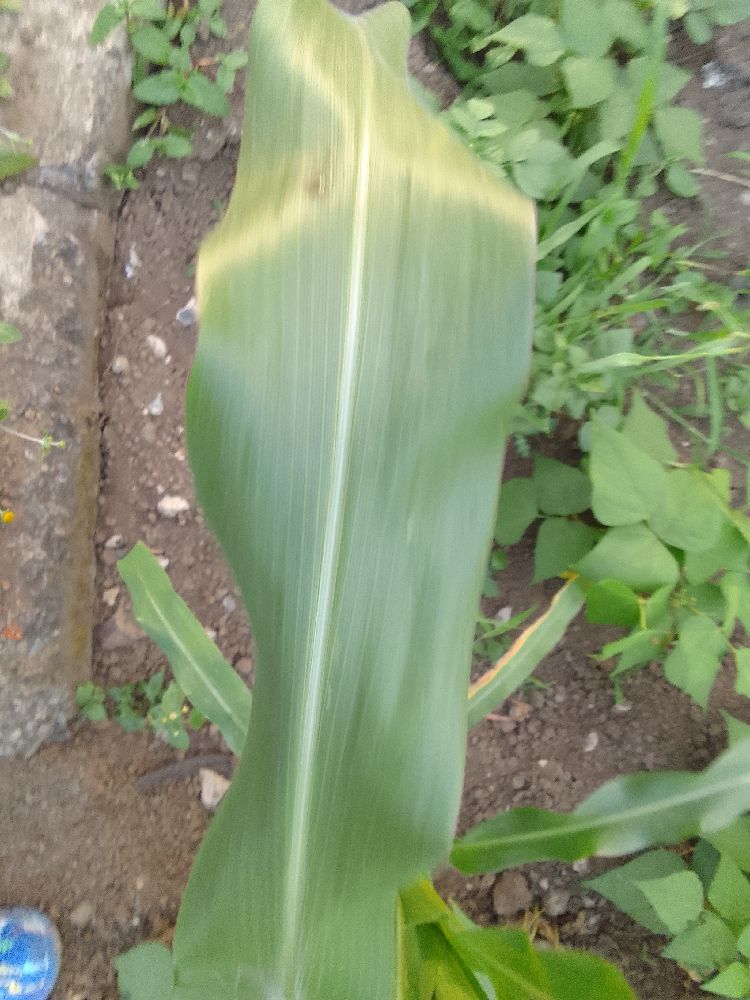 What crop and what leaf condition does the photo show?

maize, healthy
